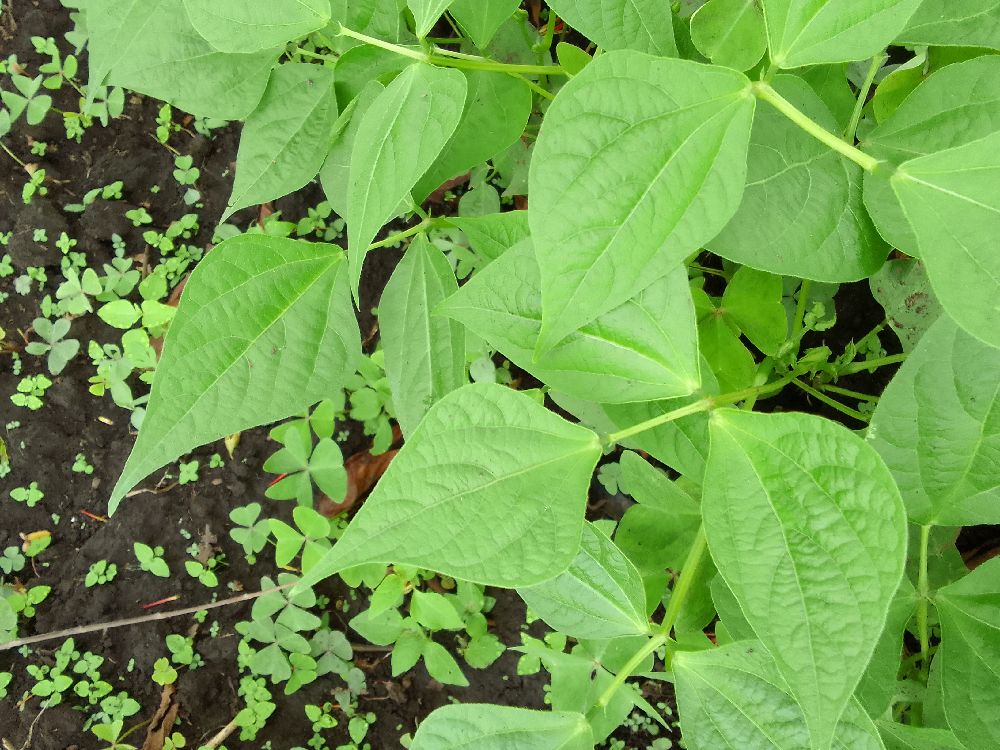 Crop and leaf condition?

common bean, healthy
